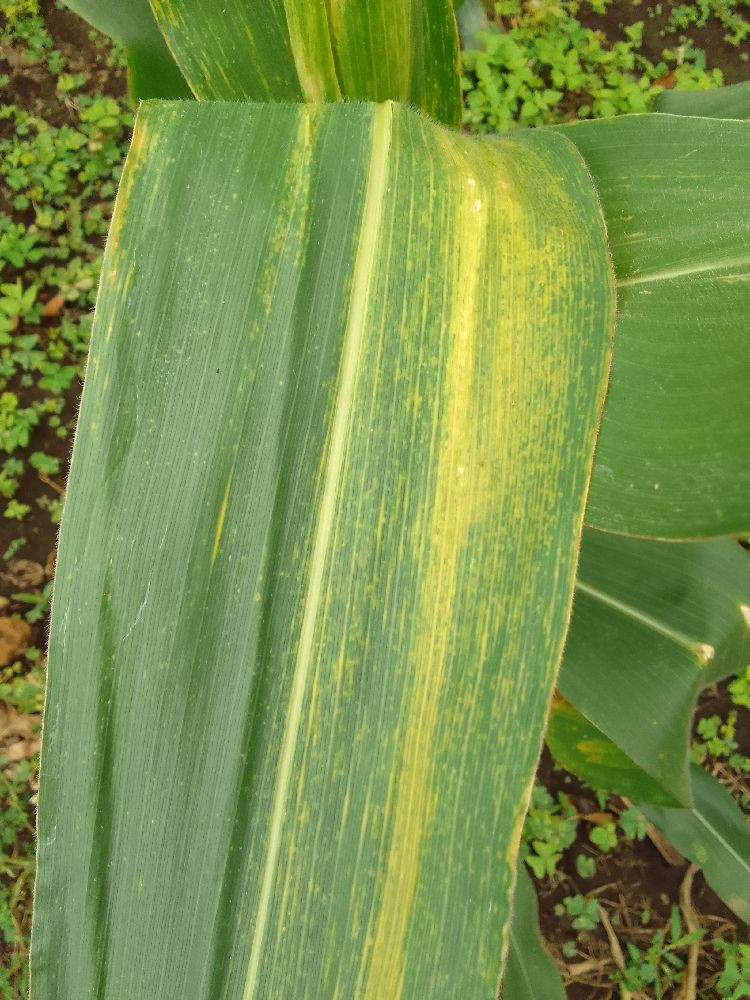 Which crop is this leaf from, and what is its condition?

maize, maize lethal necrosis
